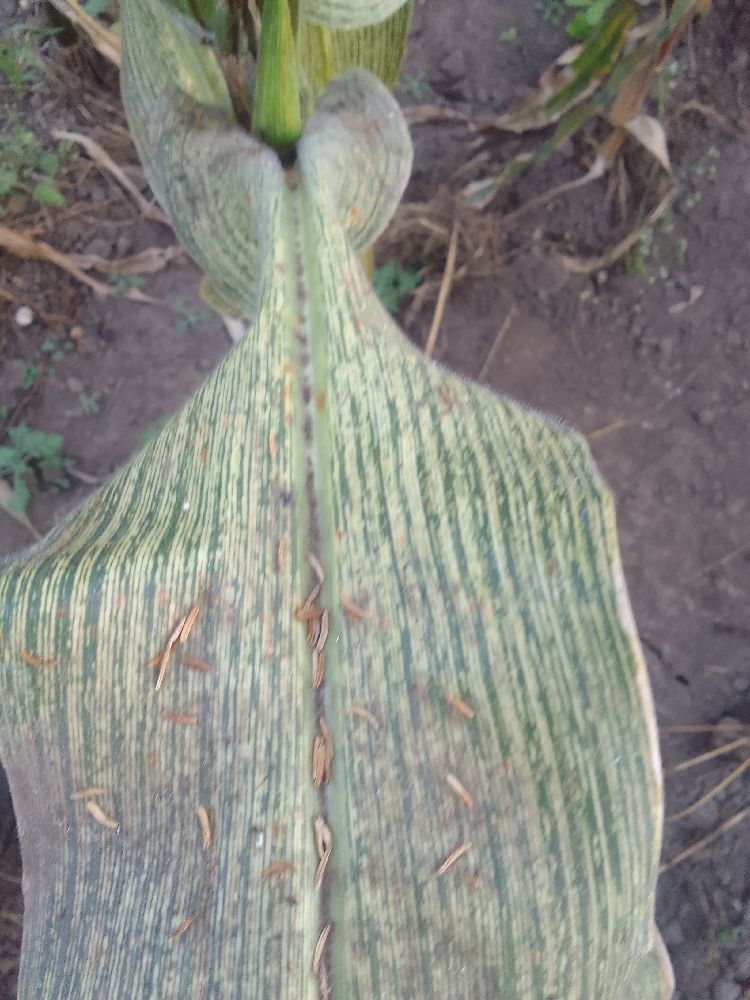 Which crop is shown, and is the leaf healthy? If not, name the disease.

maize, maize streak virus
